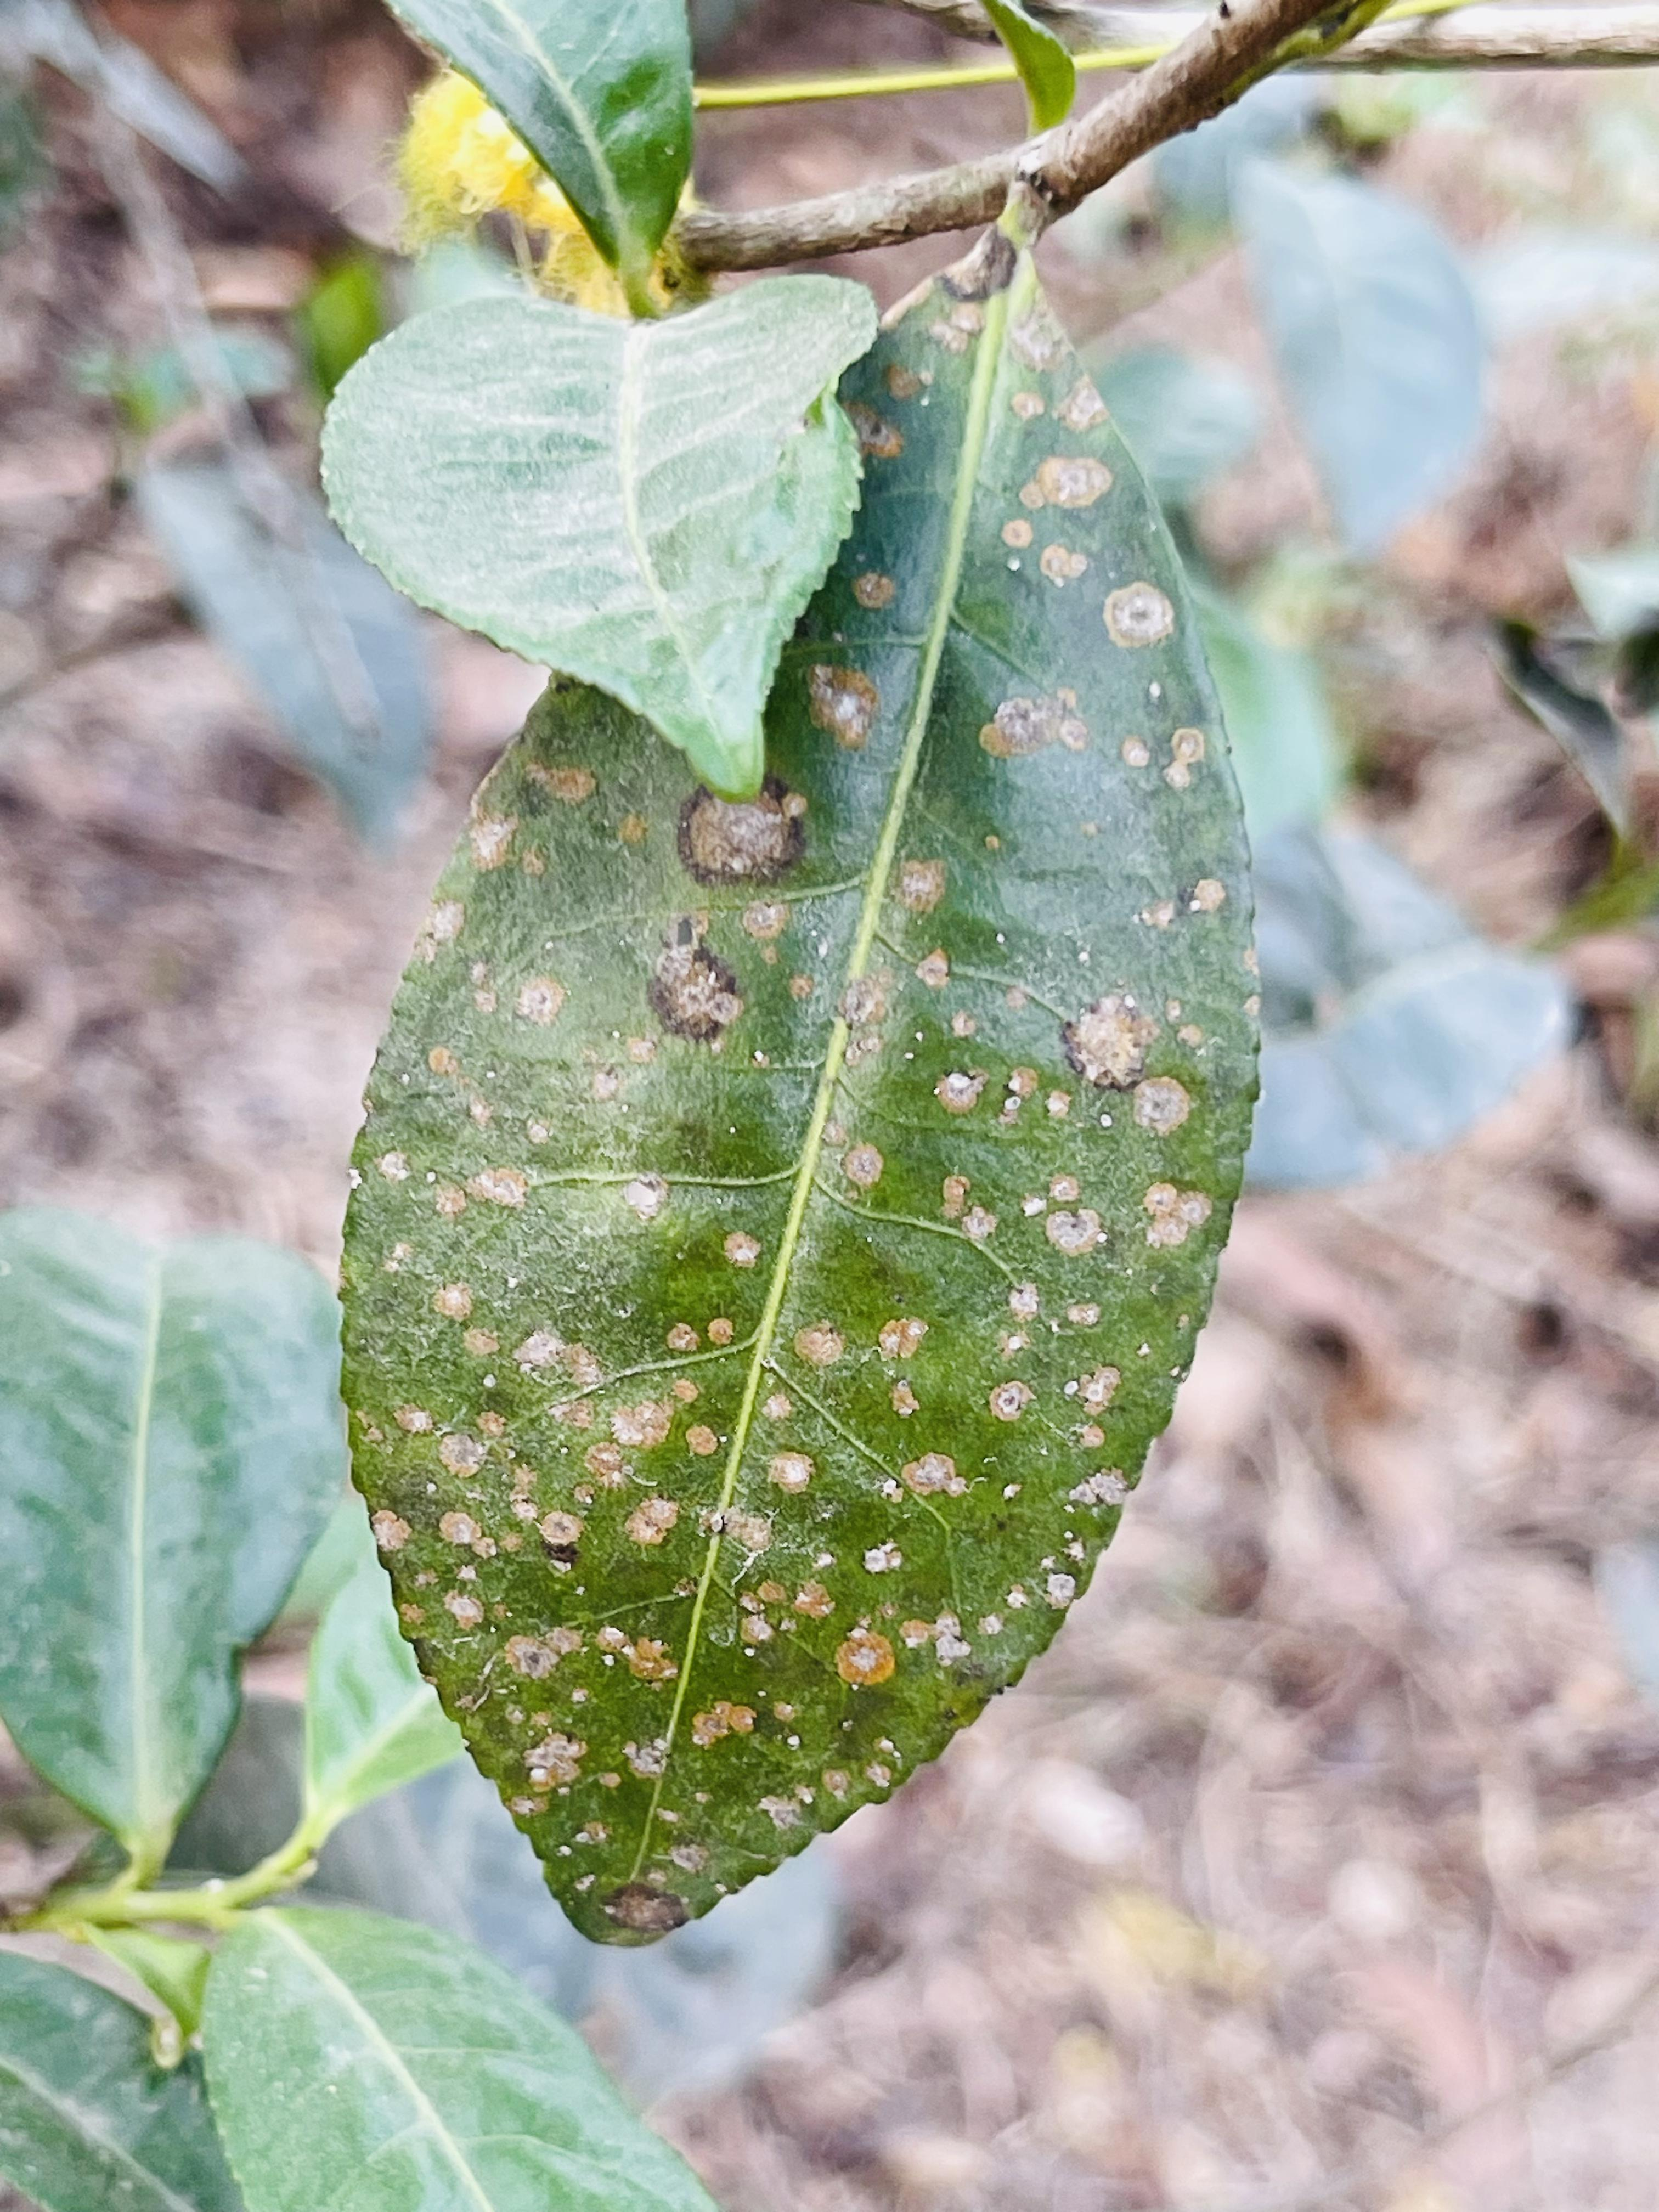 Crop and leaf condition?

tea, red rust
